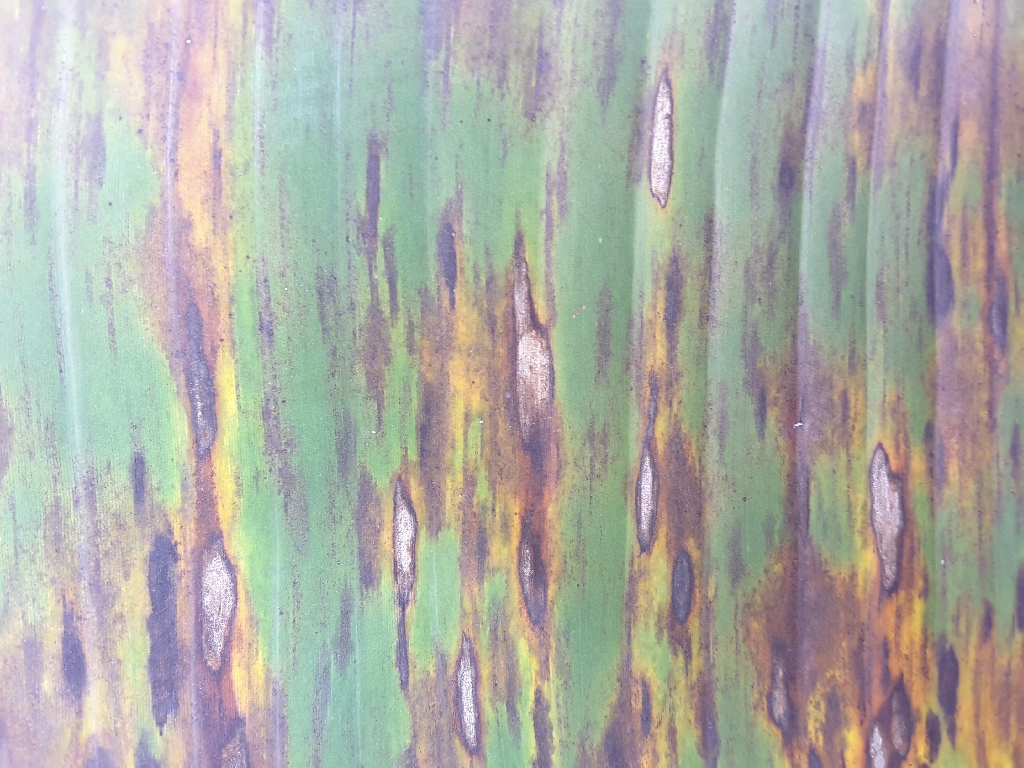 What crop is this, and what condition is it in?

banana, black sigatoka
